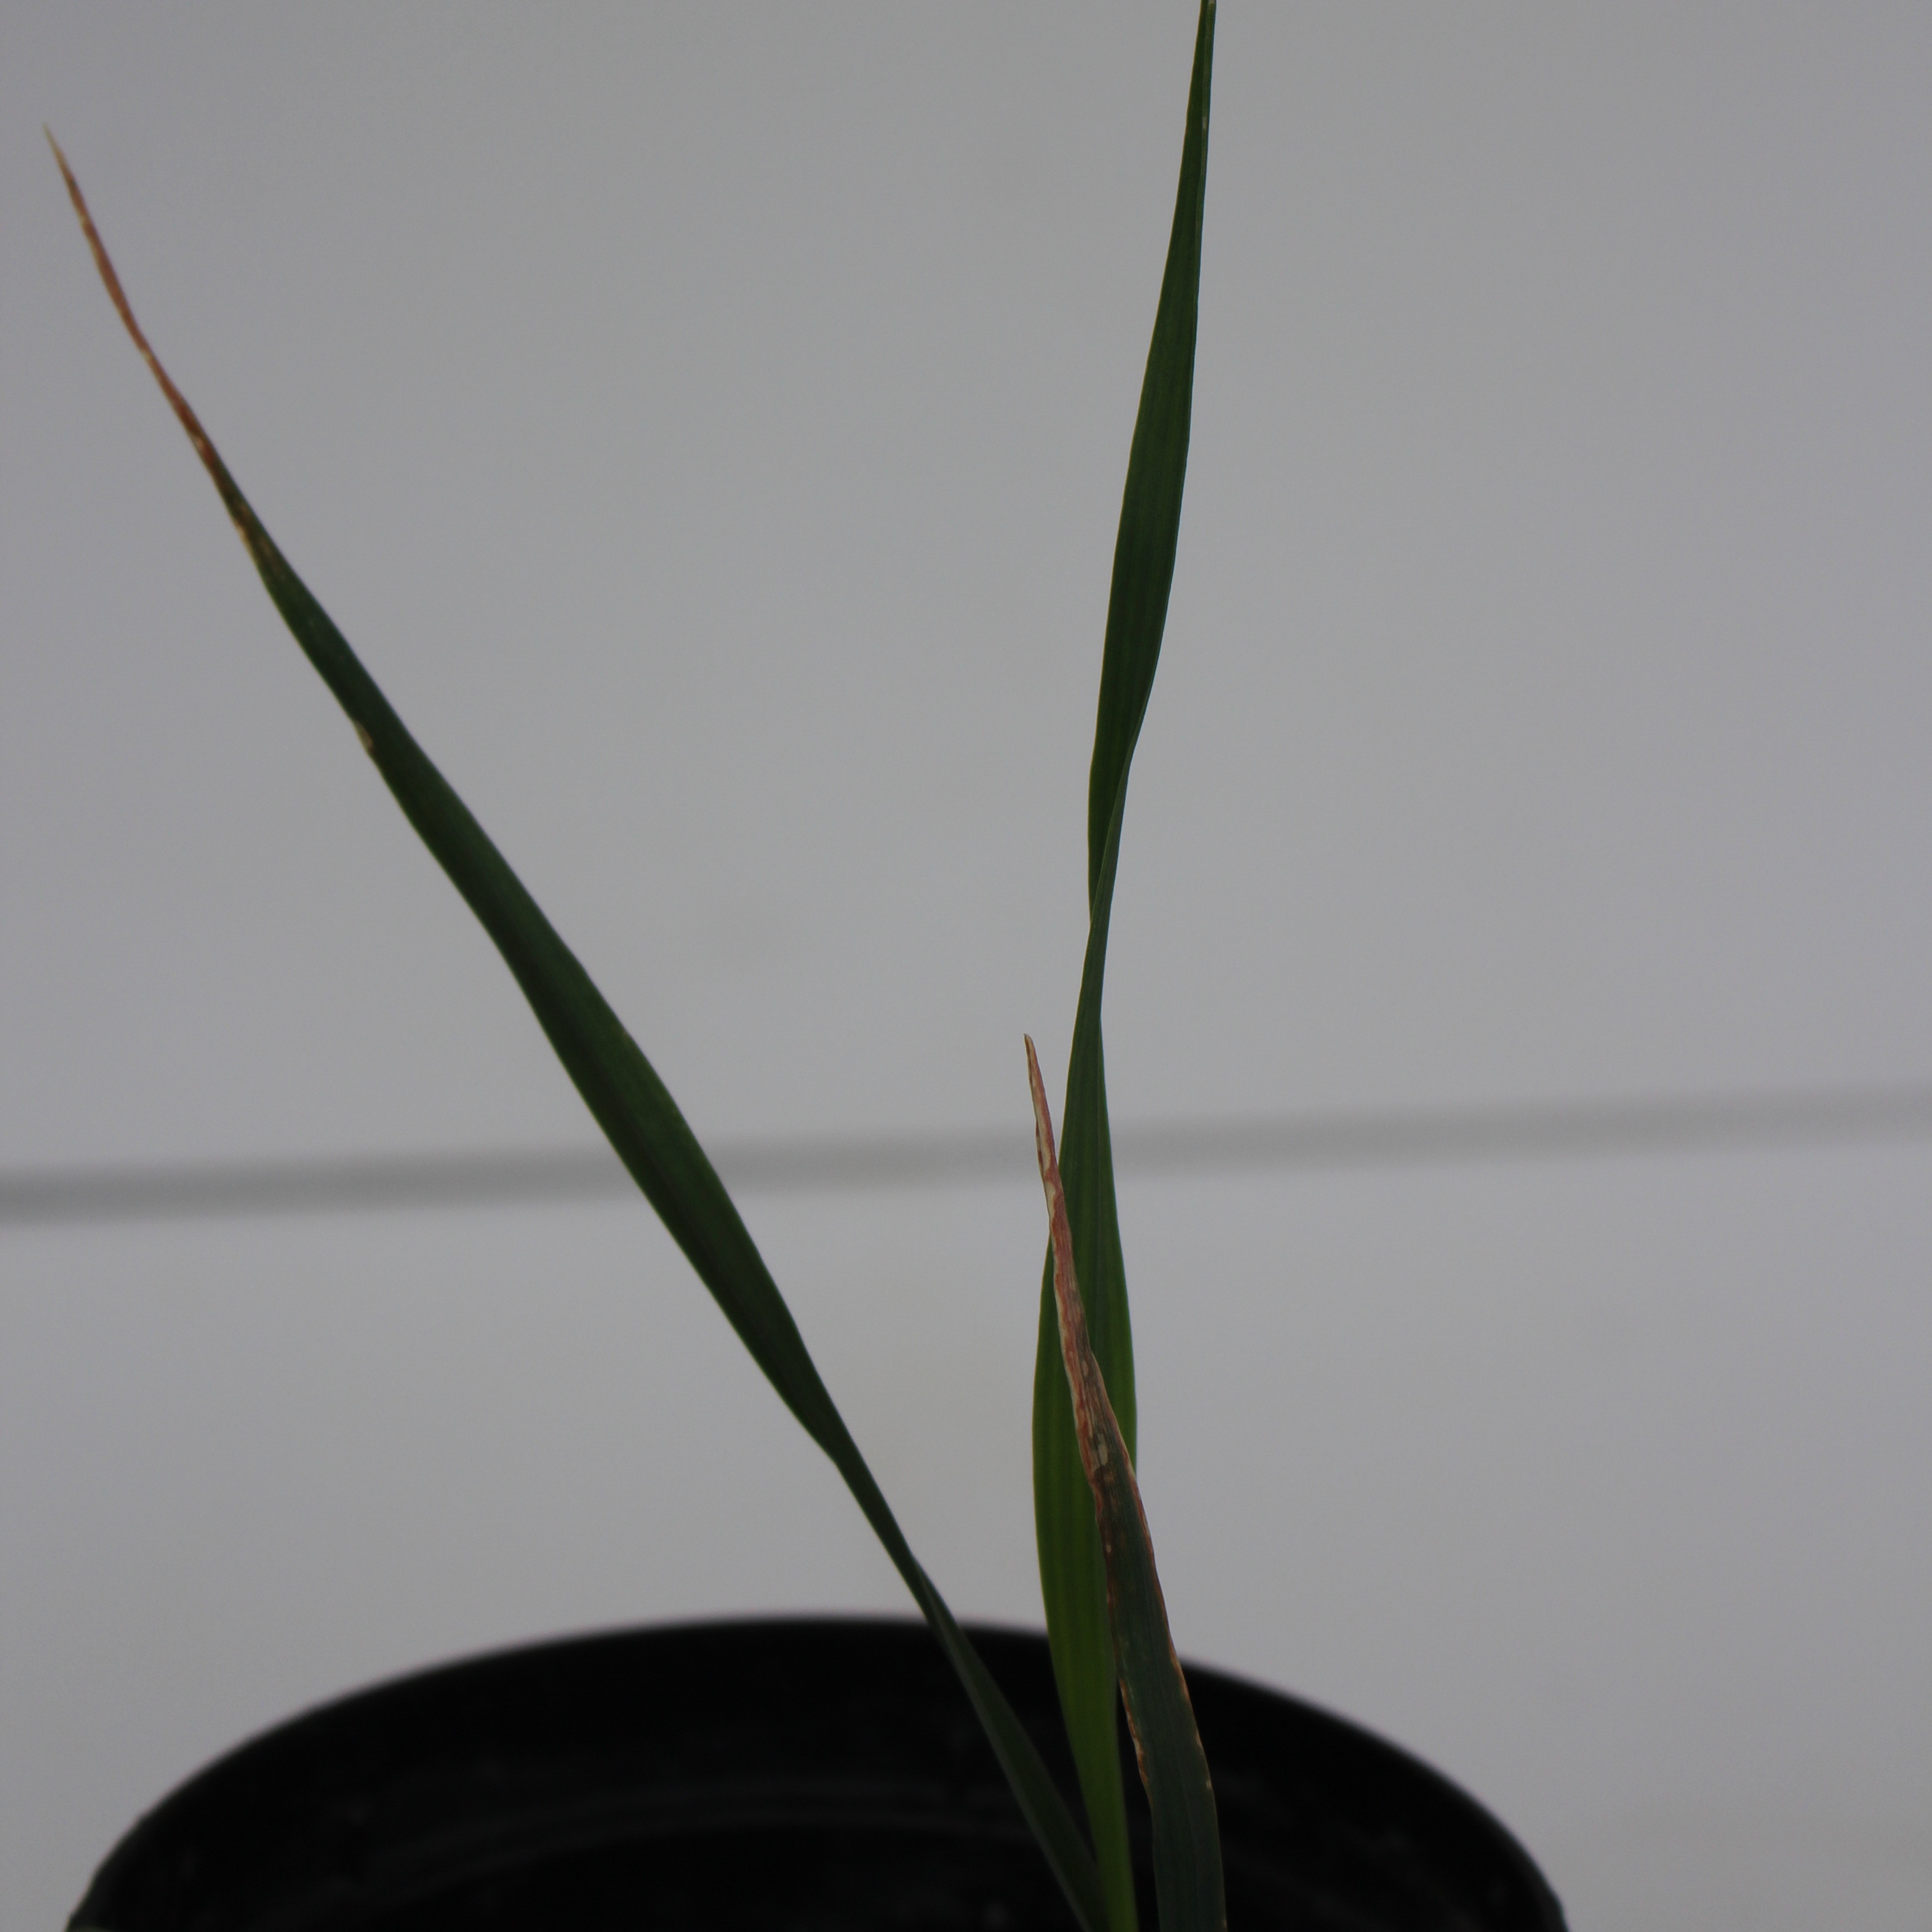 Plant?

Avena sterilis
